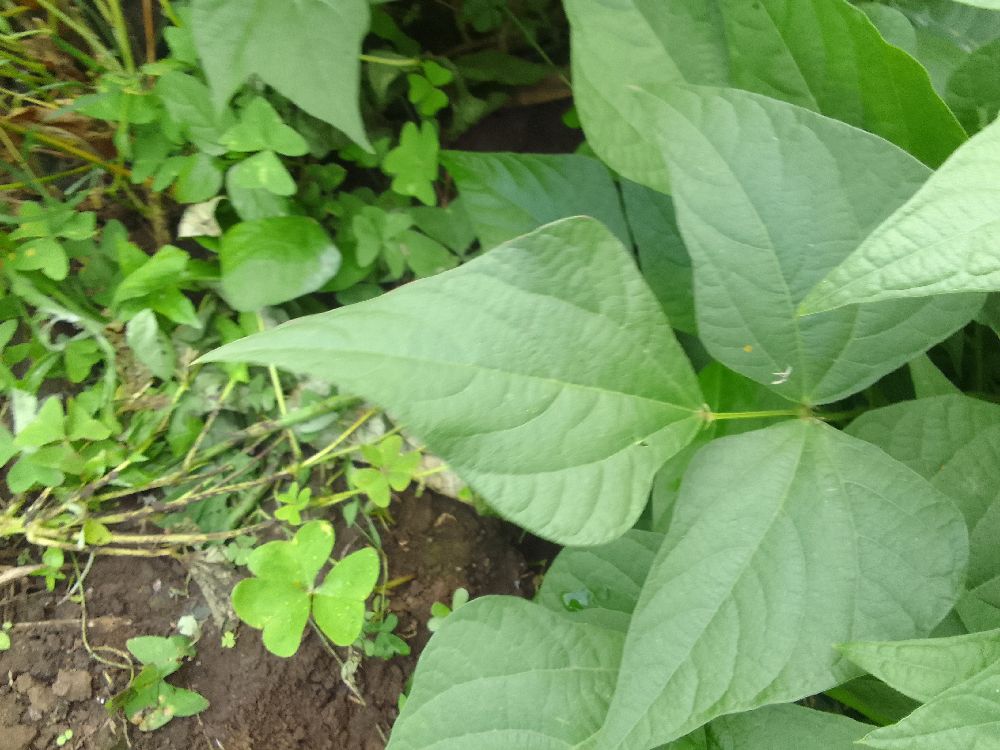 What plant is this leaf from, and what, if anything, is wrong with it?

common bean, healthy
